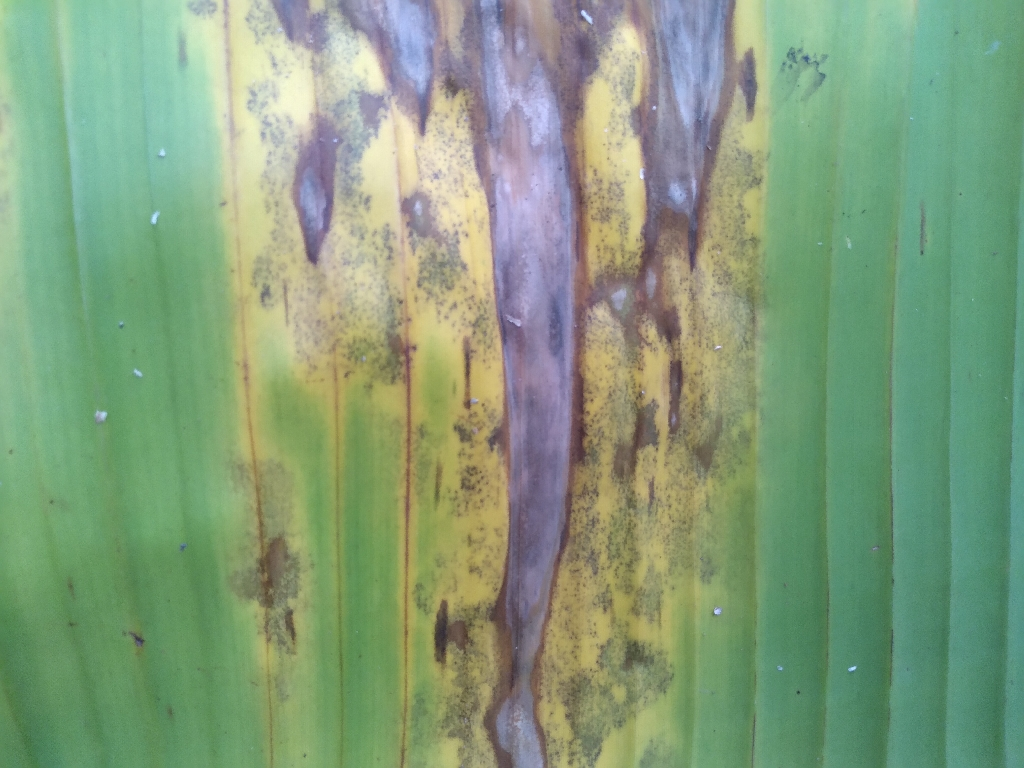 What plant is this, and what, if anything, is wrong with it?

banana, black sigatoka
